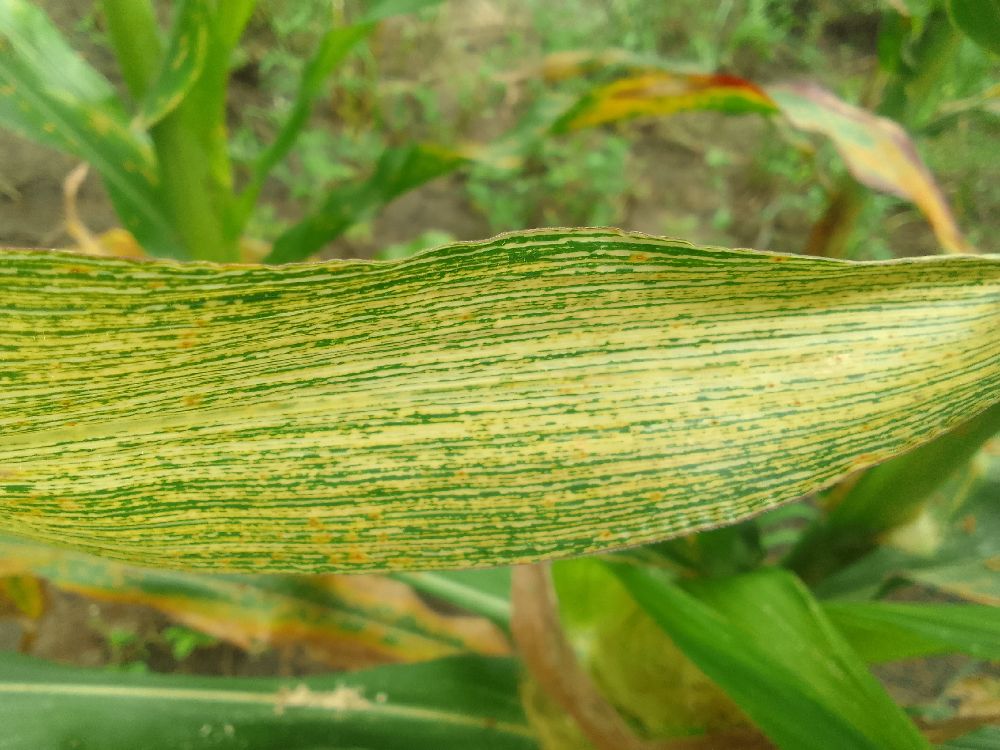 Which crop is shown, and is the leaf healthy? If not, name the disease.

maize, maize streak virus
